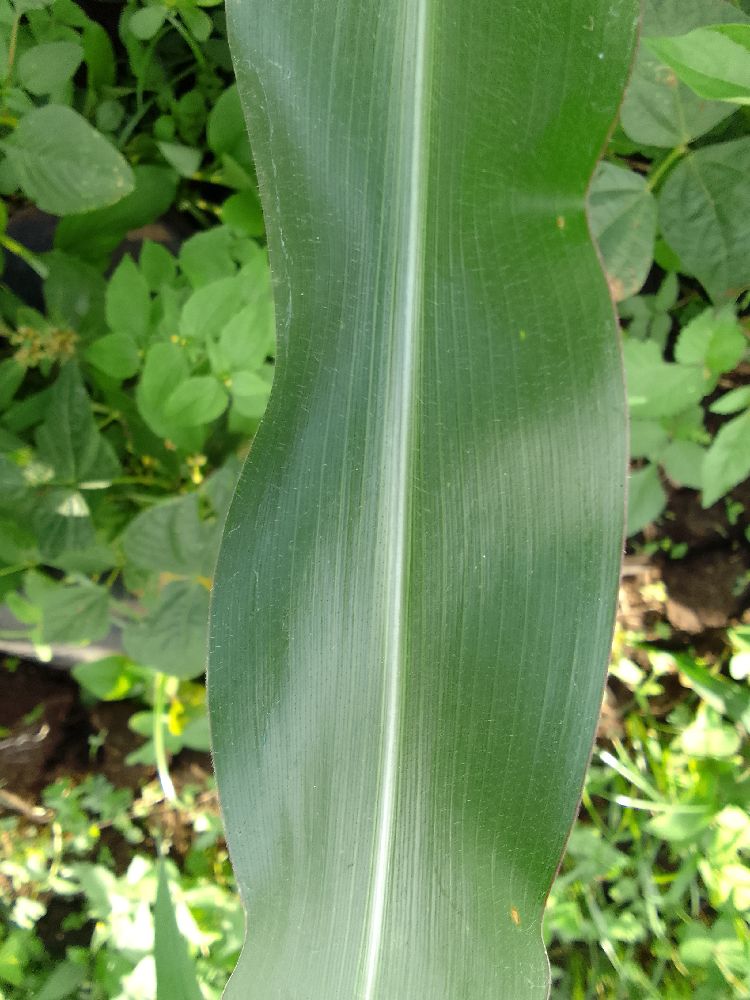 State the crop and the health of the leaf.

maize, healthy
